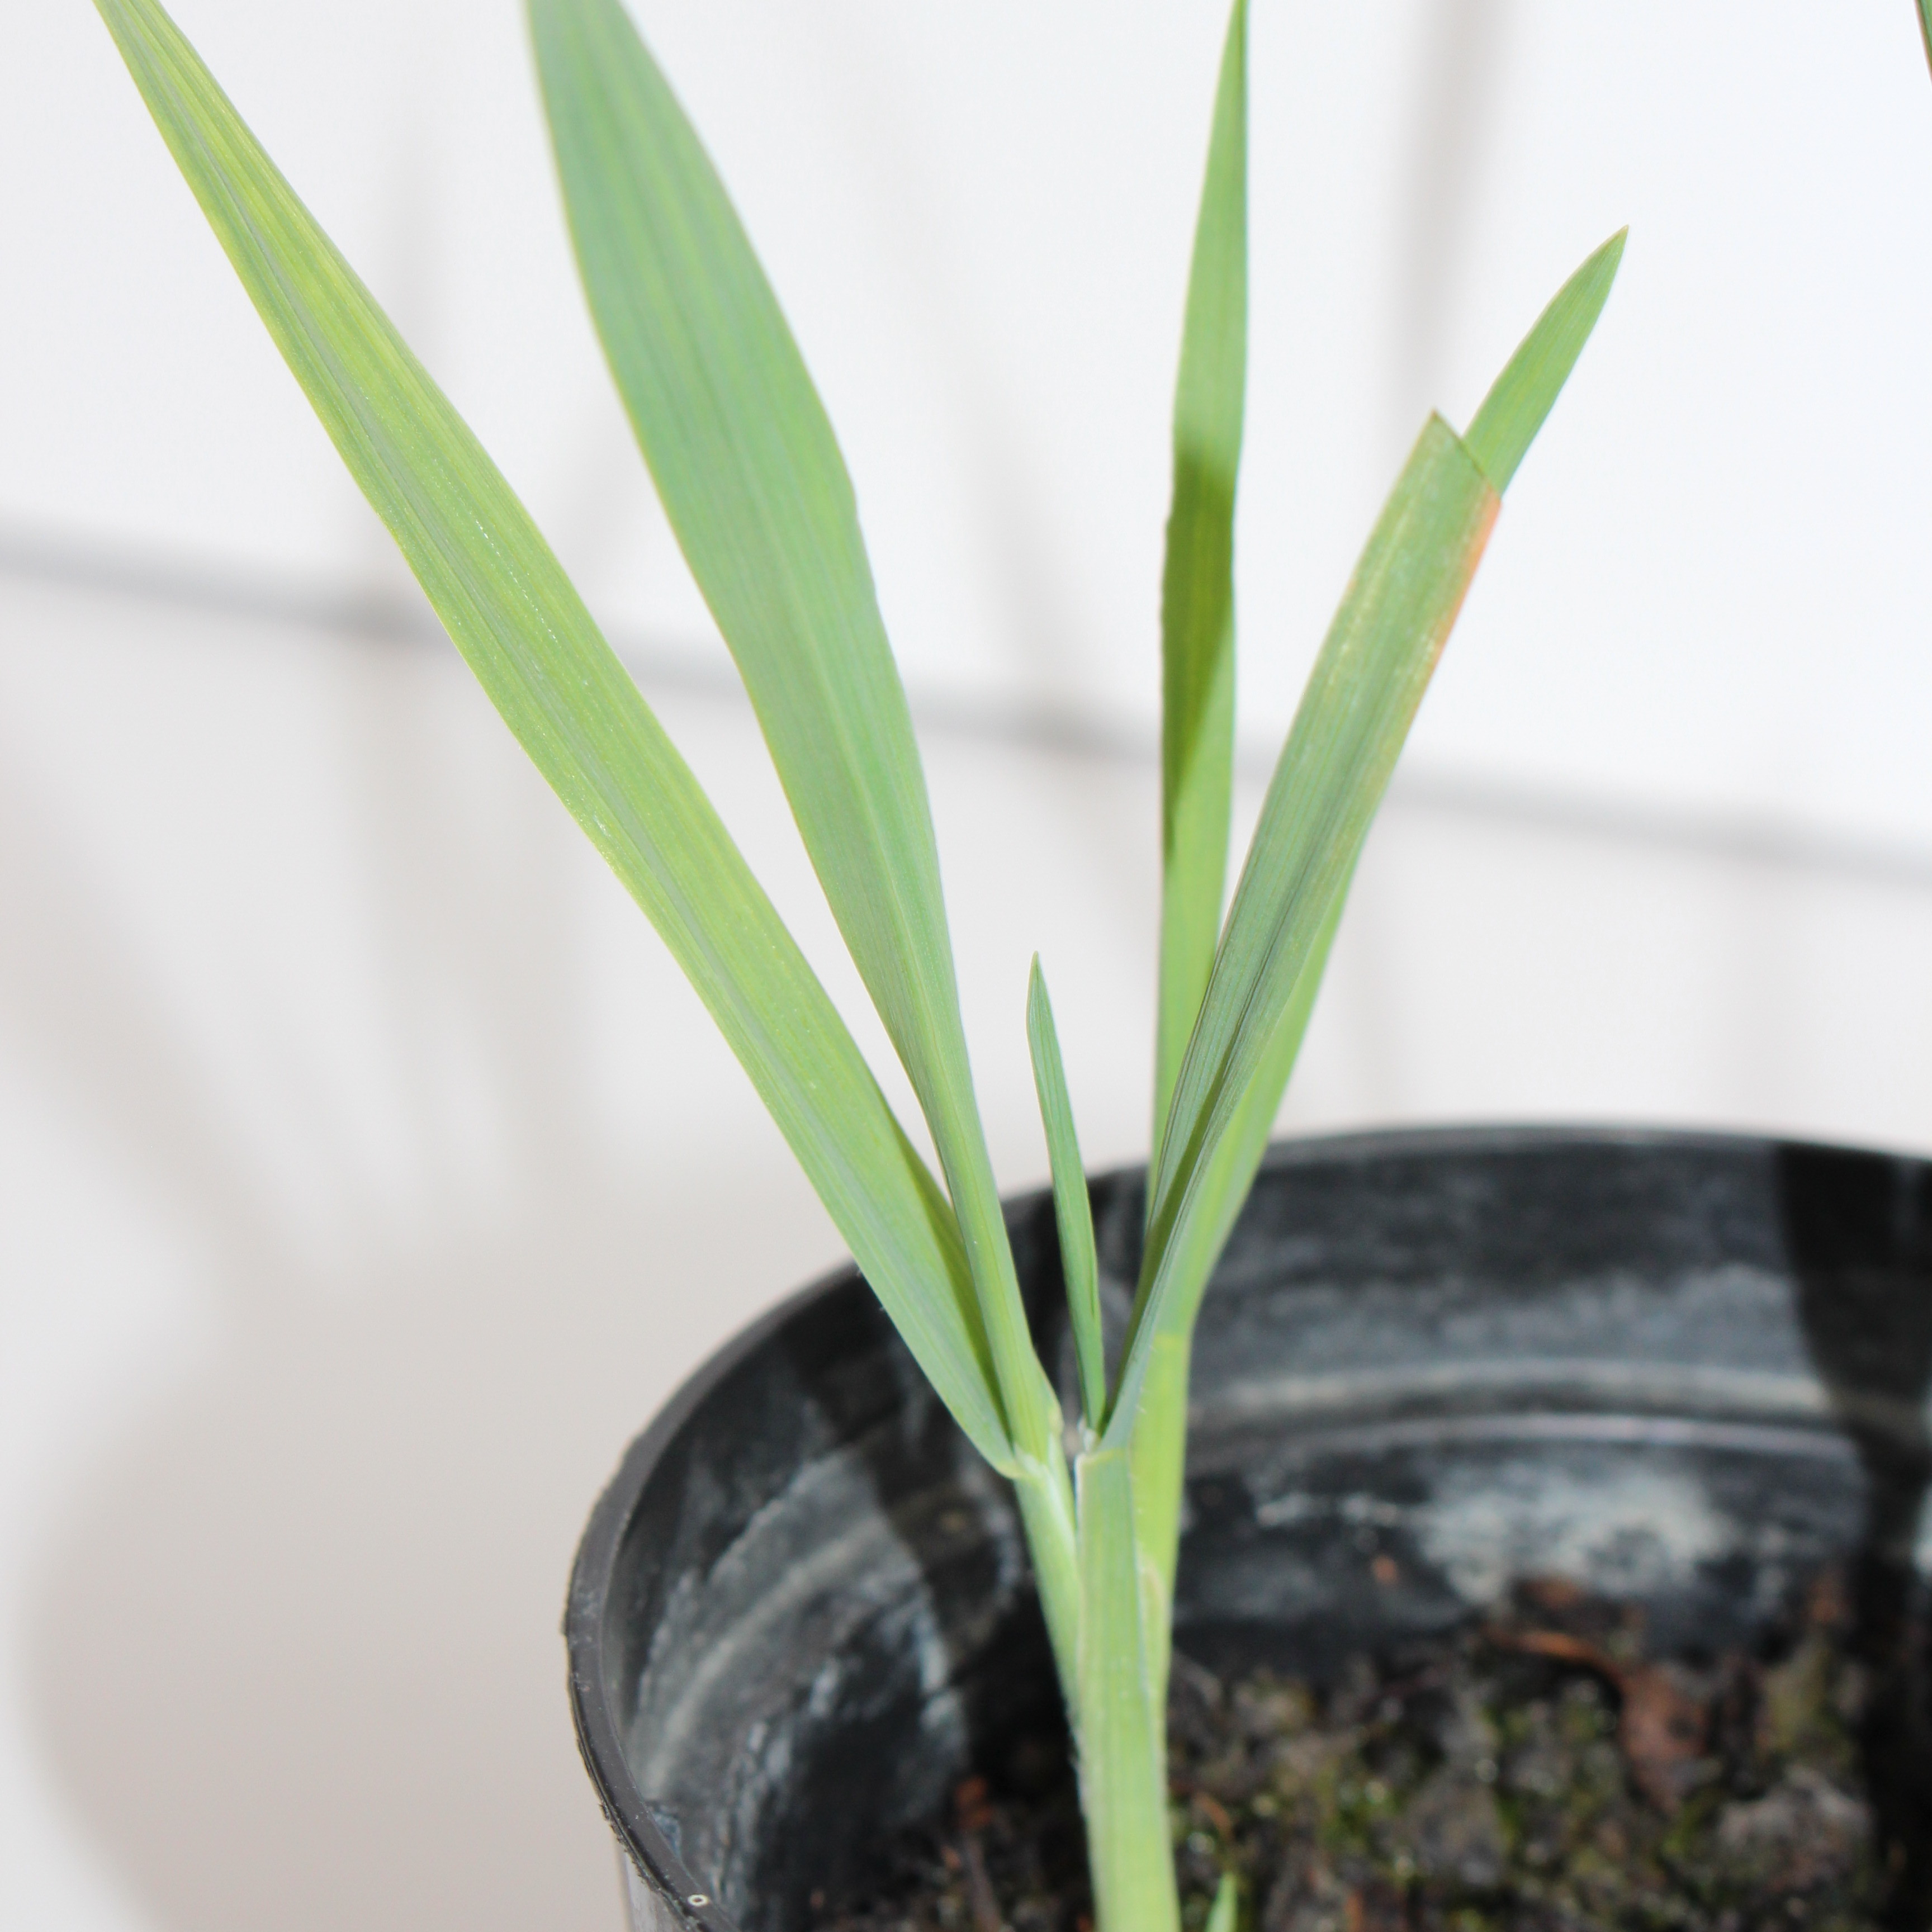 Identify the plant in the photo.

Avena sterilis
